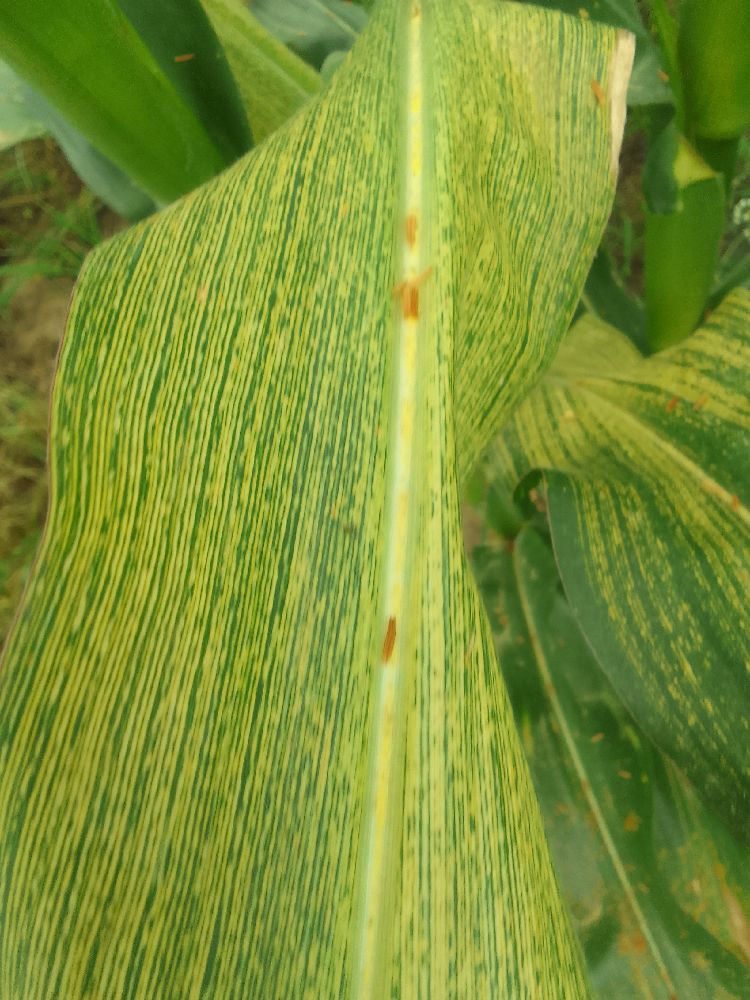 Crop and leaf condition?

maize, maize streak virus
